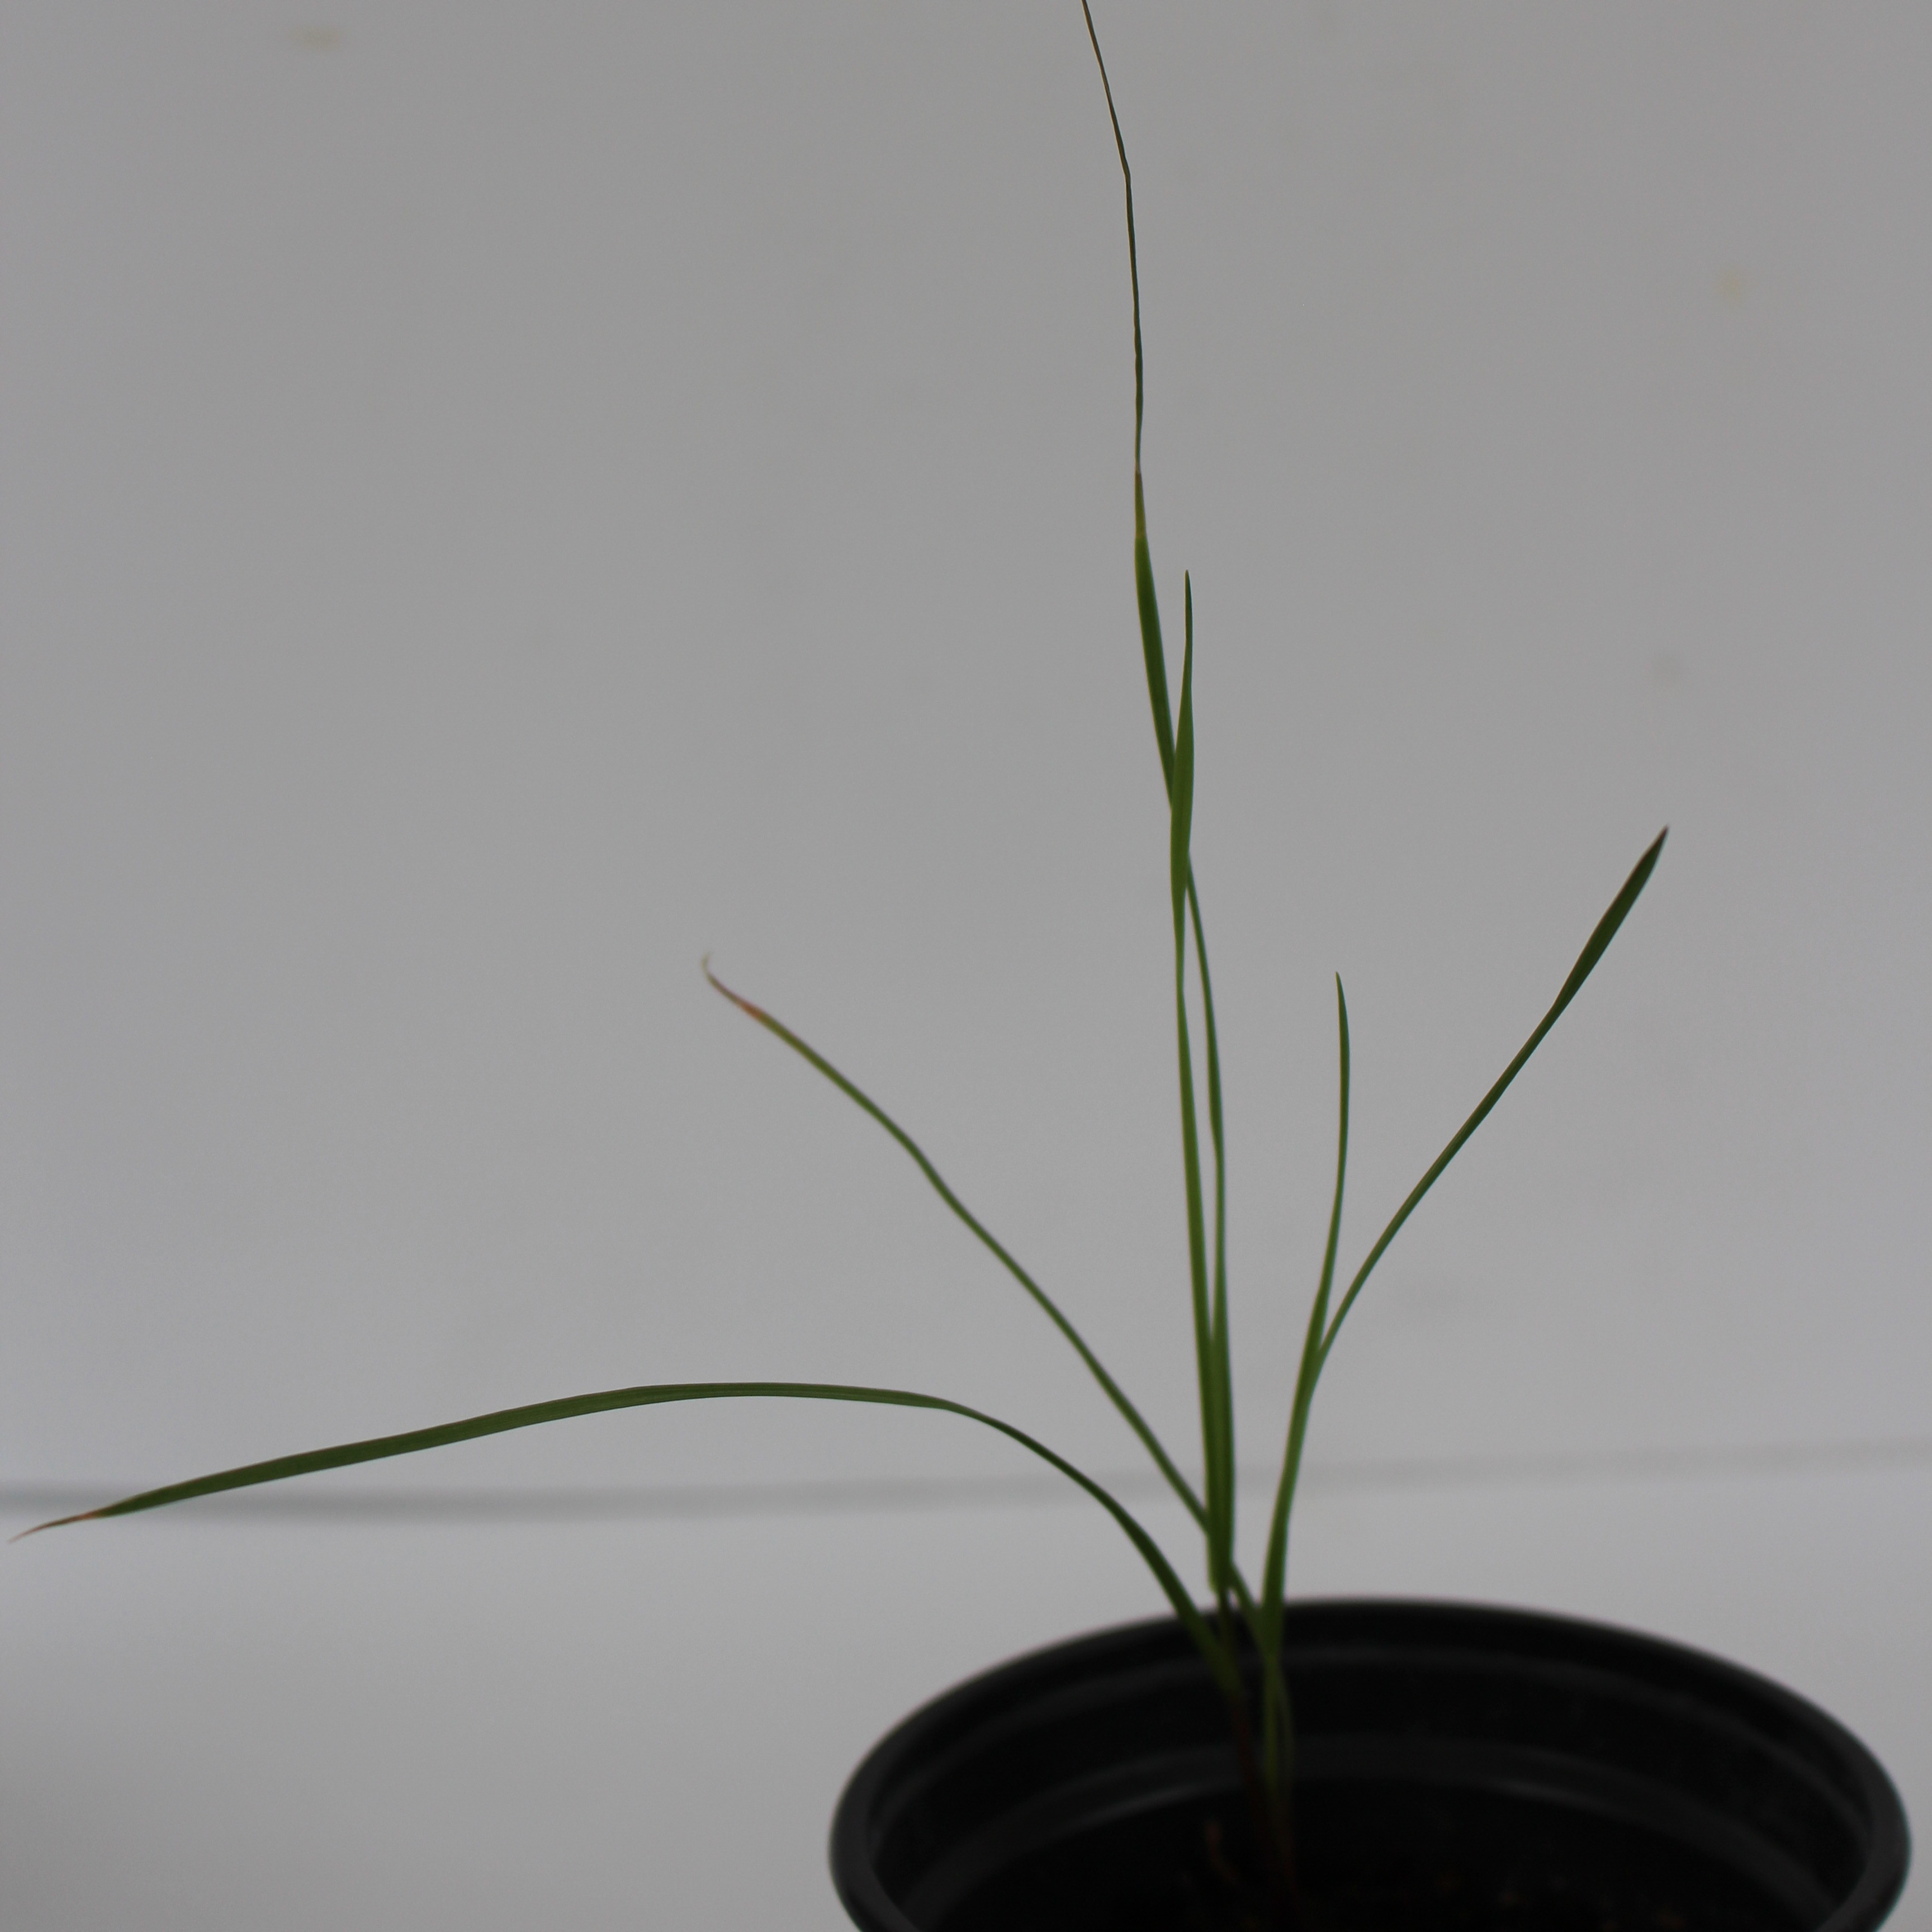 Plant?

Lolium multiflorum
